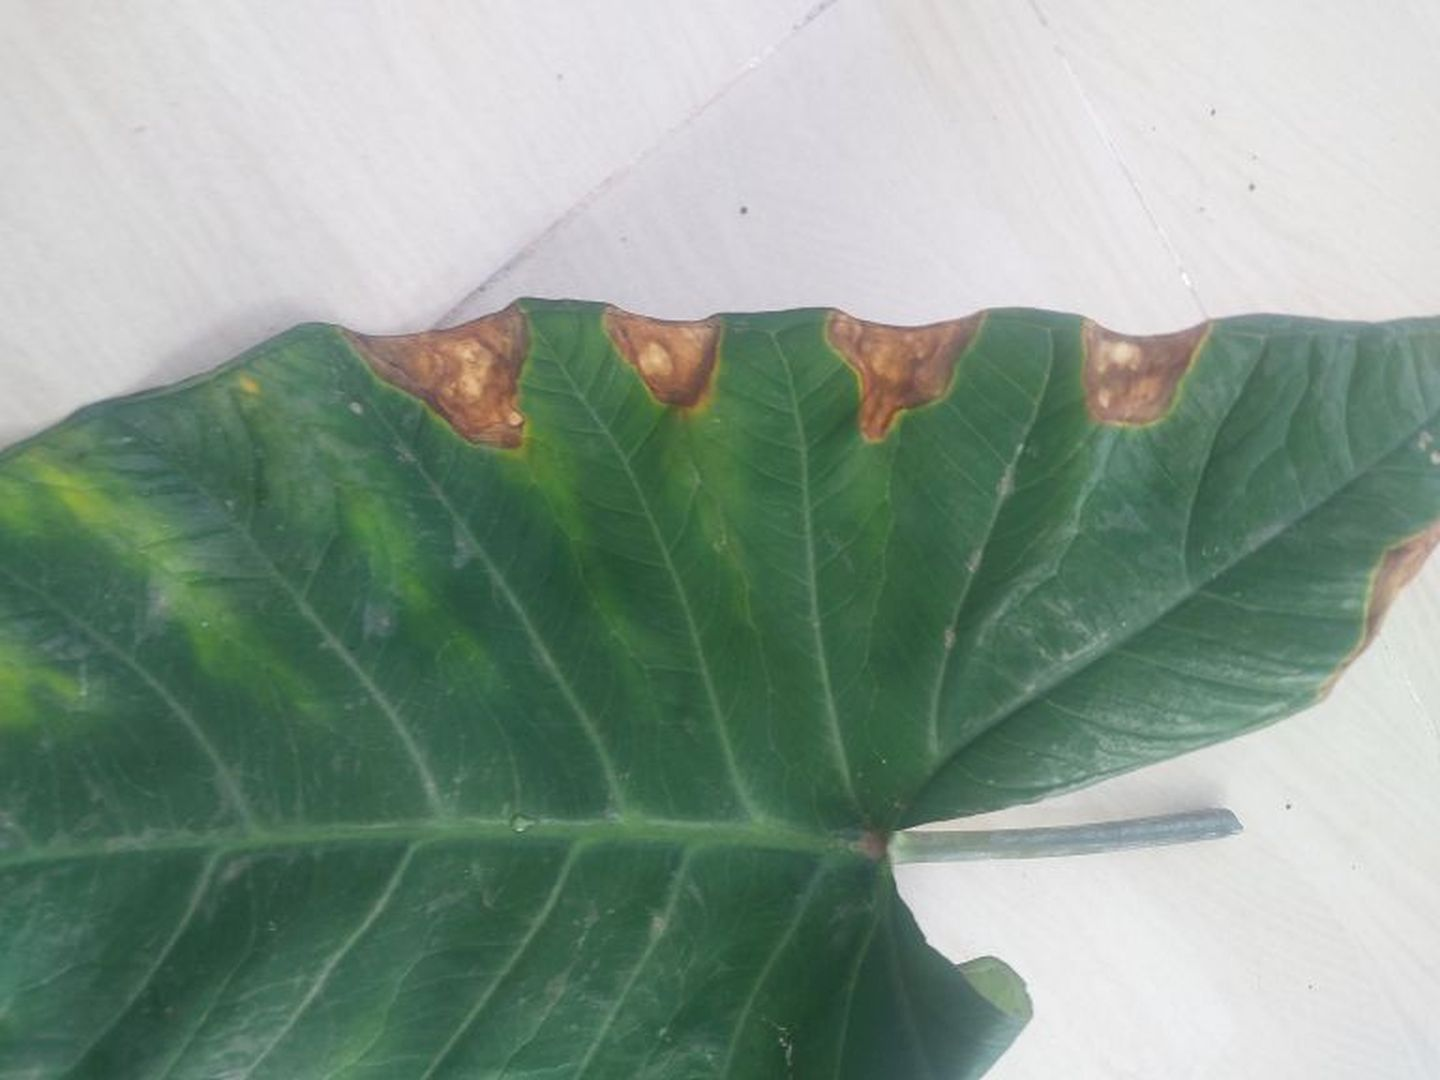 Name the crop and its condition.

taro, leaf blight
